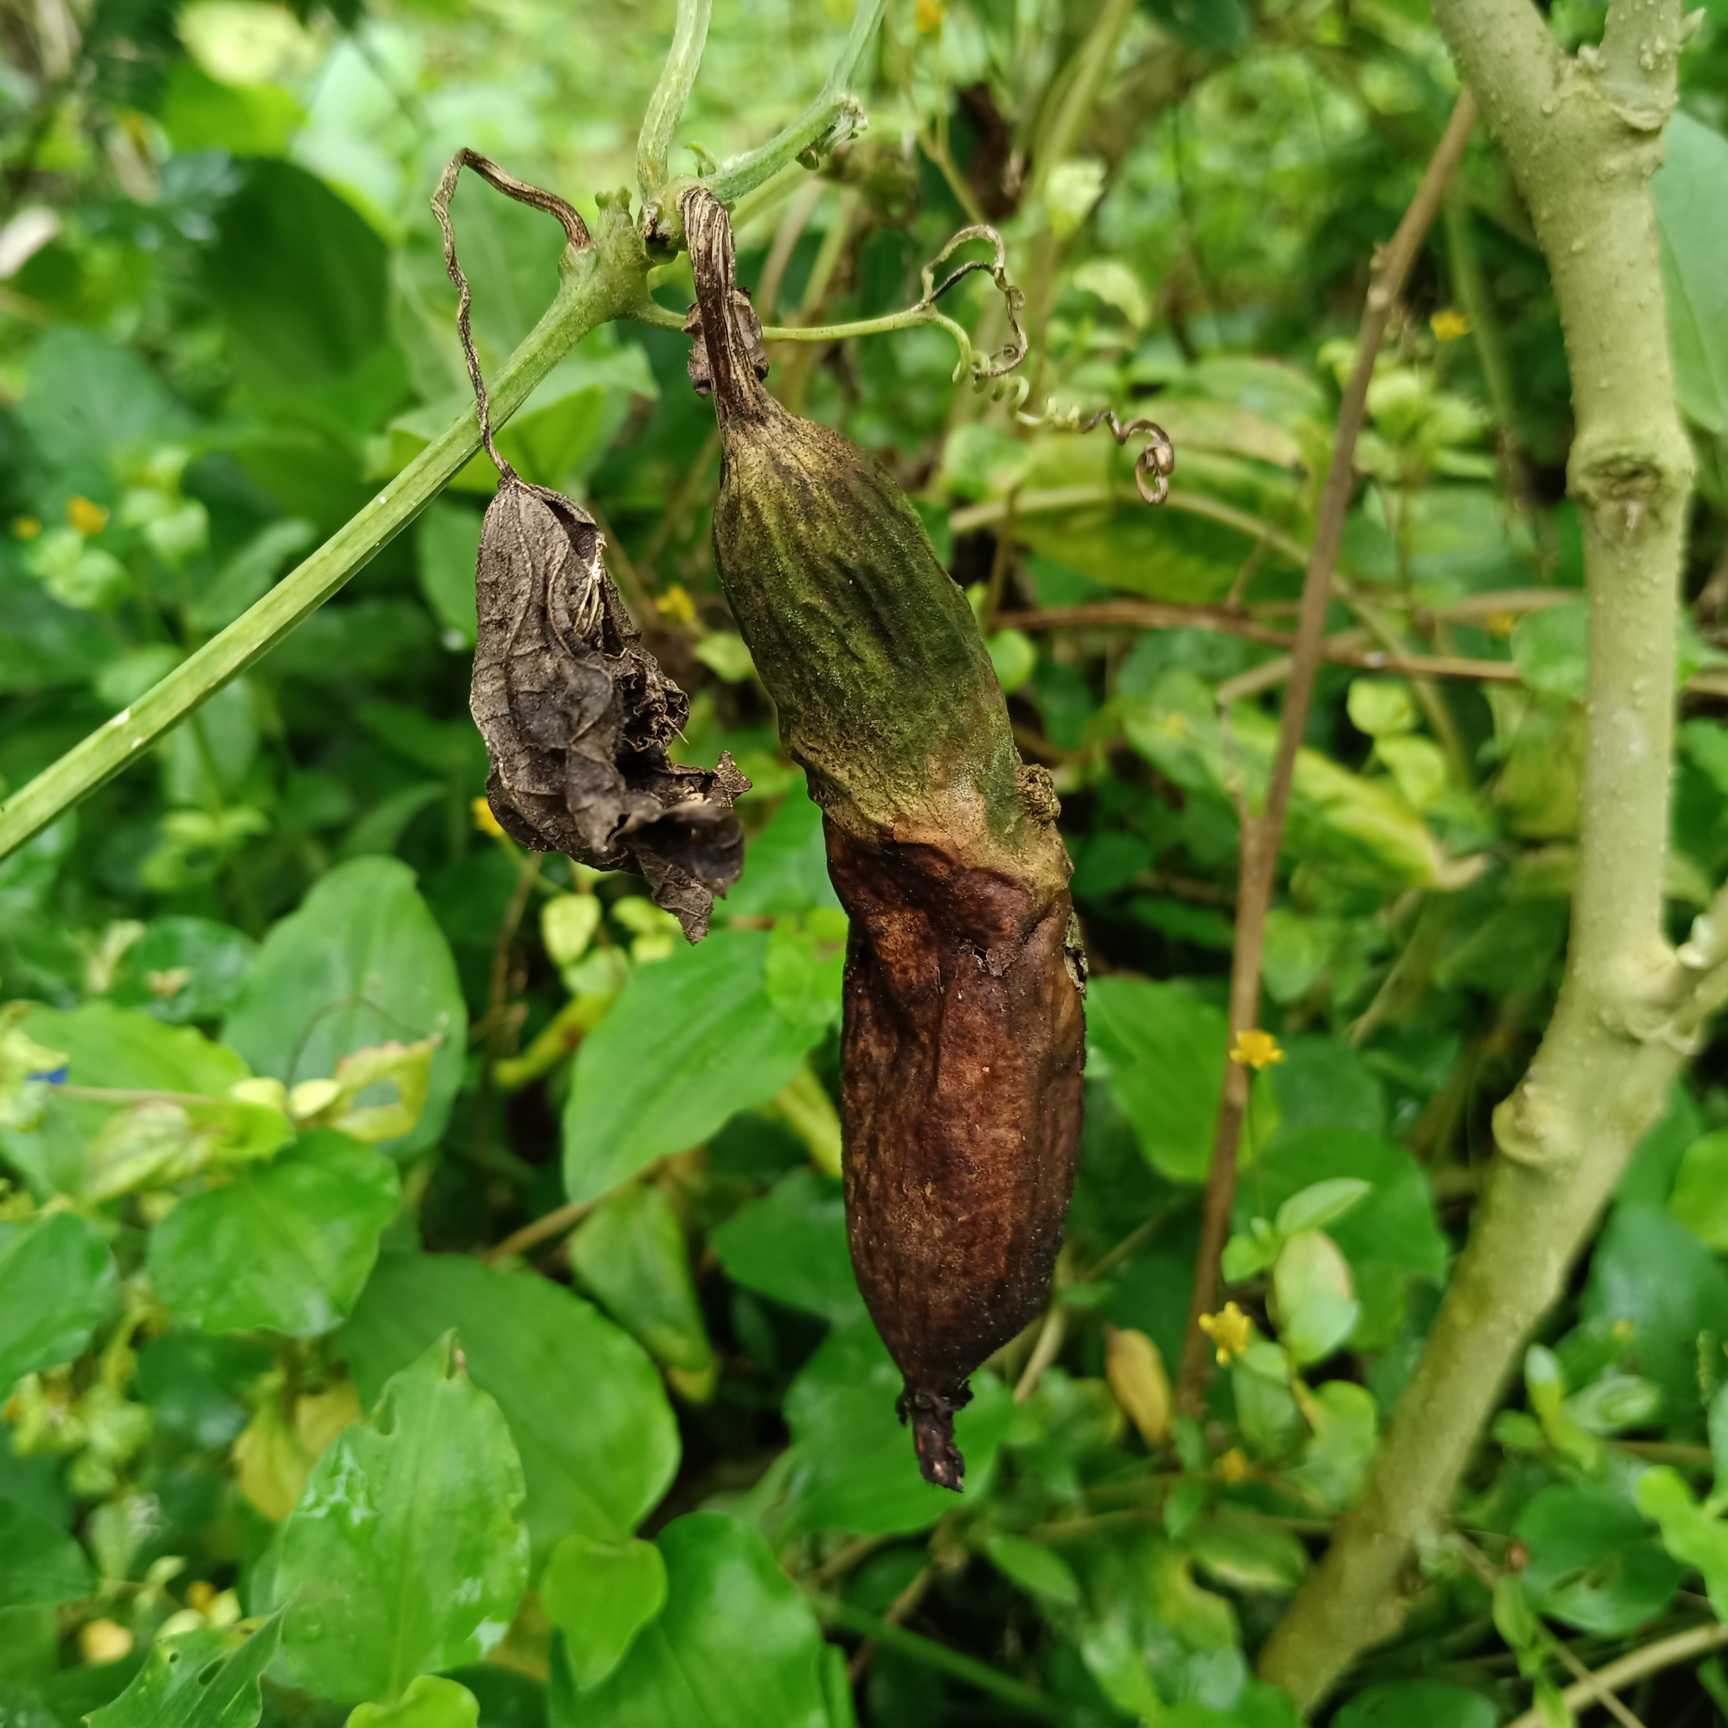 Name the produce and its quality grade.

luffa, faulty
